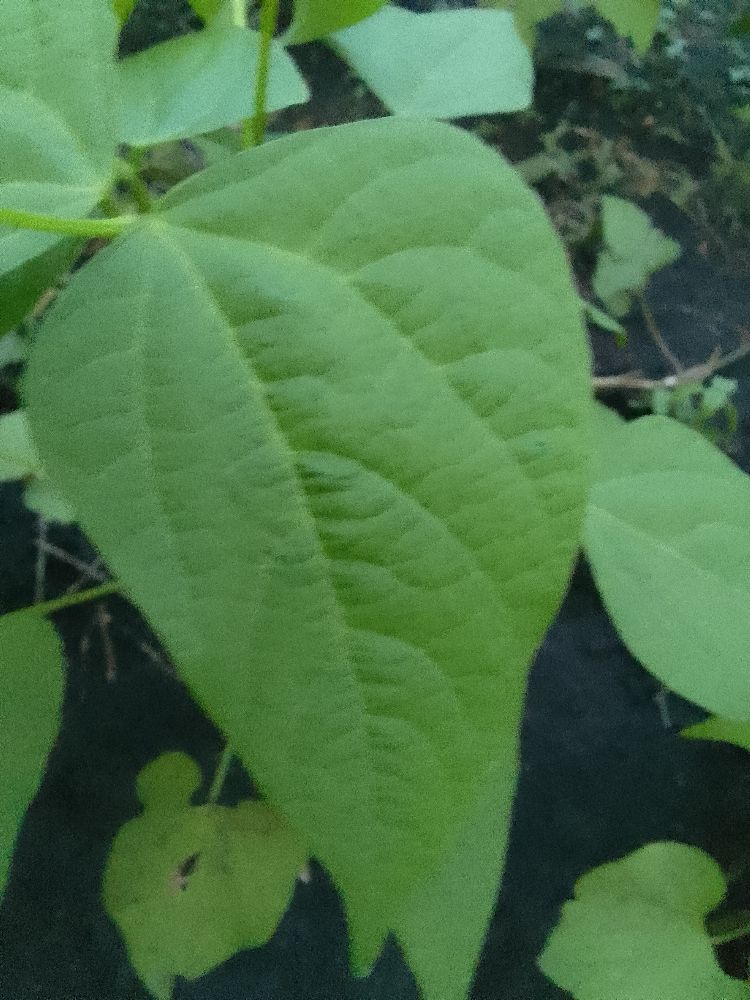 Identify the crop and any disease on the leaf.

common bean, healthy
